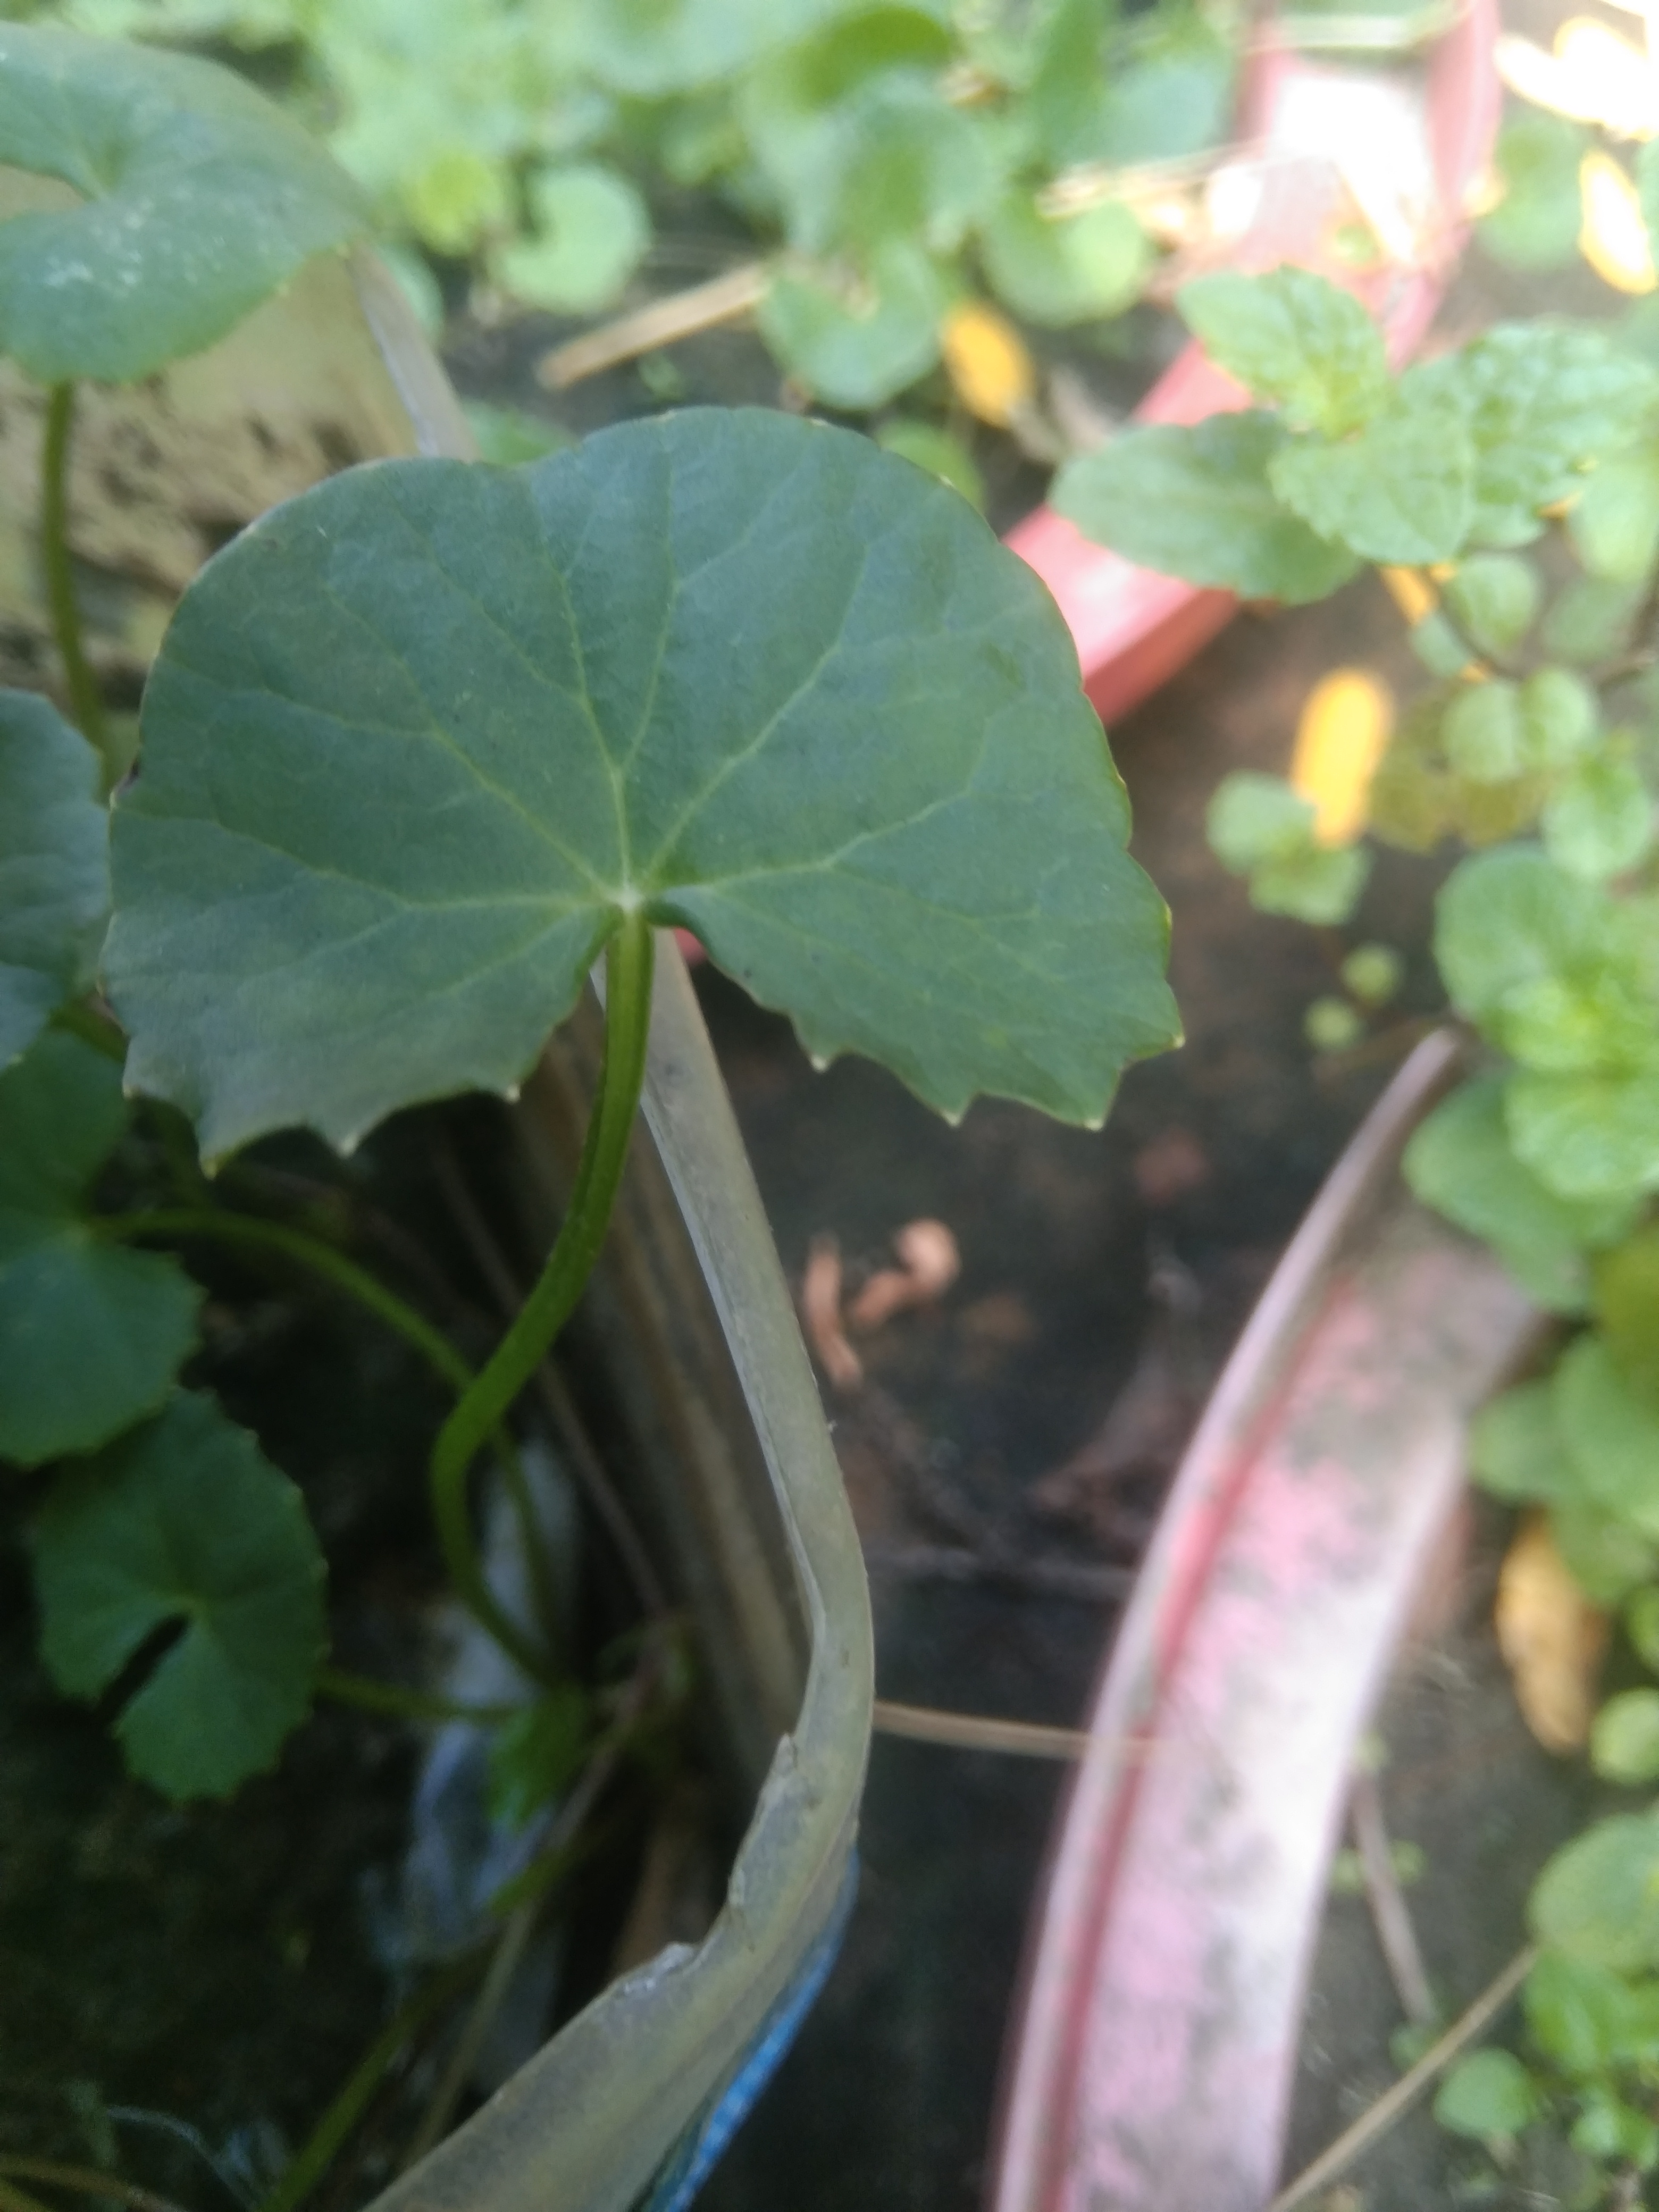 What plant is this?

thankuni
